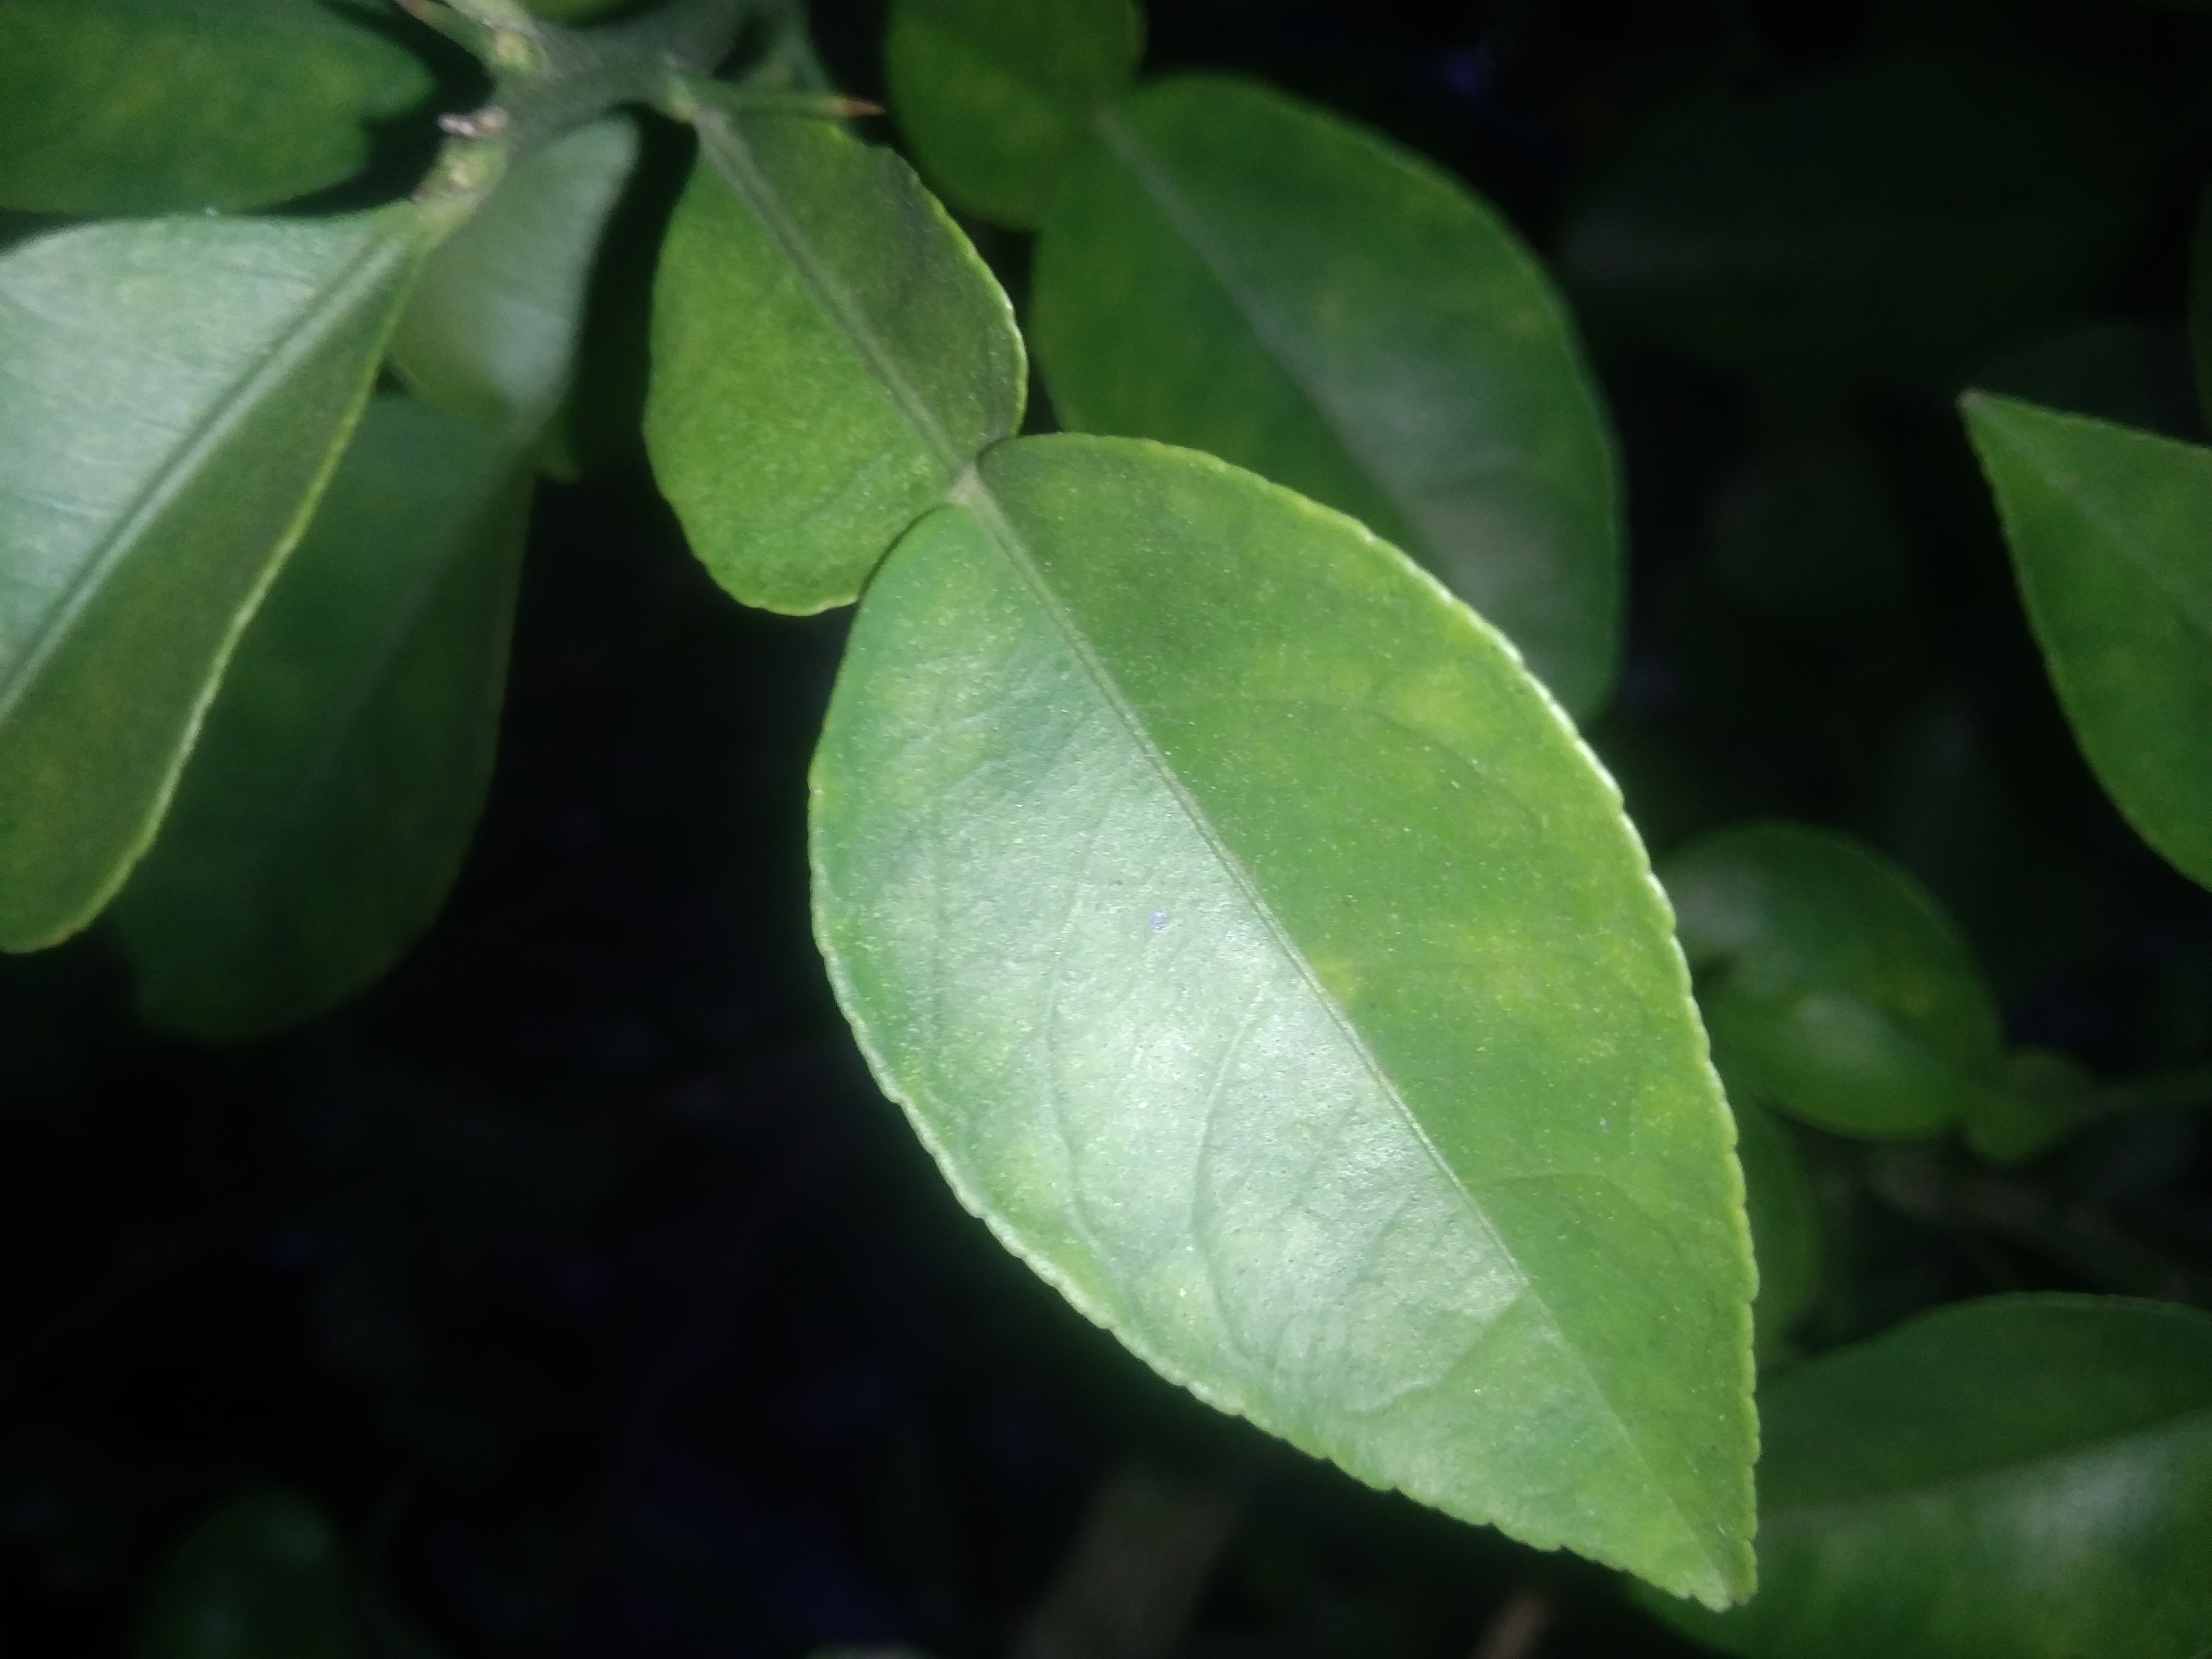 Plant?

lemon
